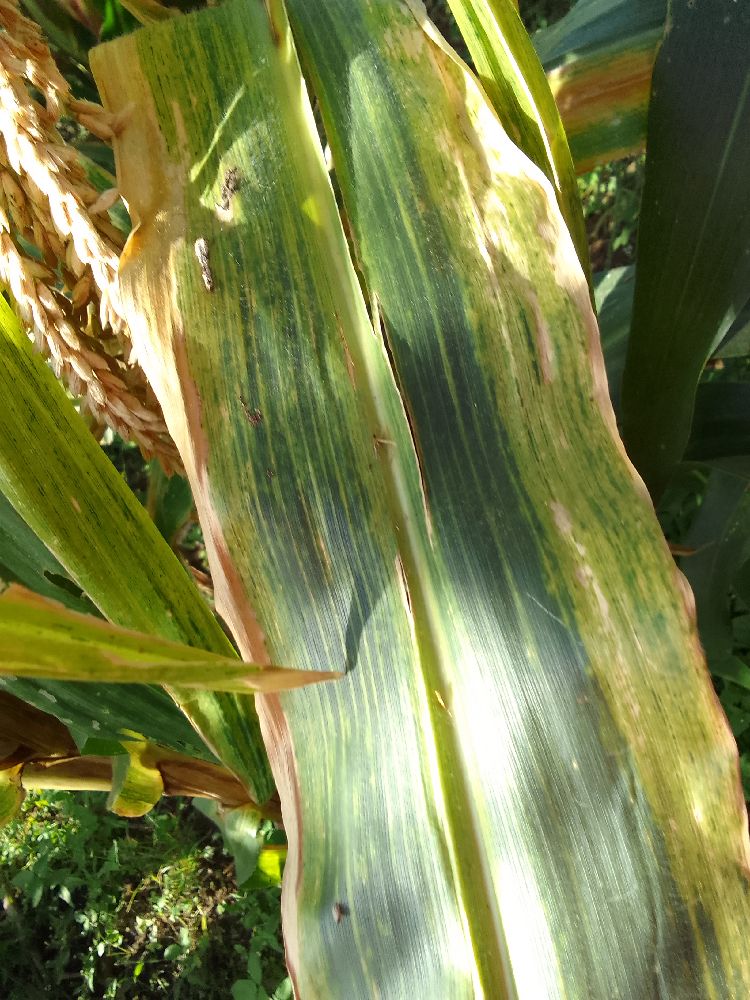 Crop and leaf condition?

maize, maize lethal necrosis
